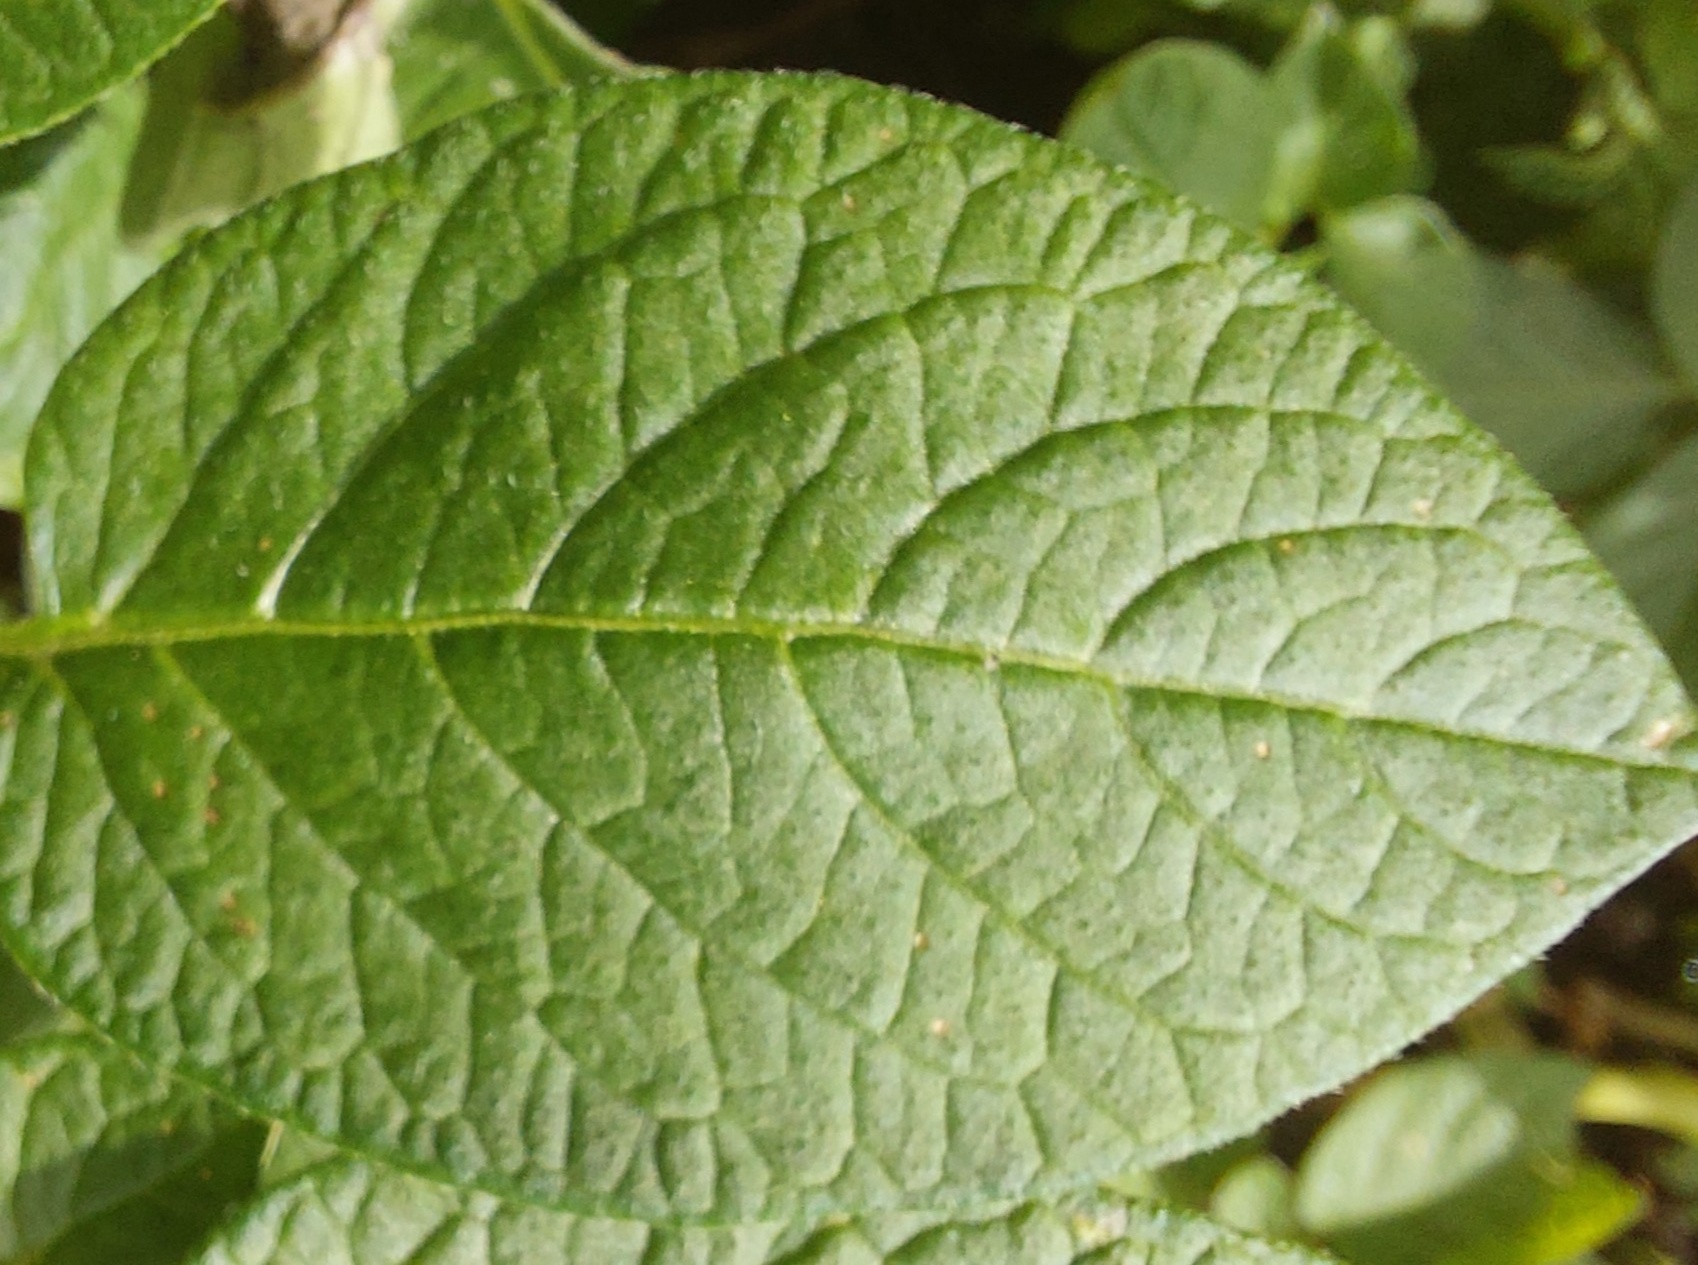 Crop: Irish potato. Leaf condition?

healthy
